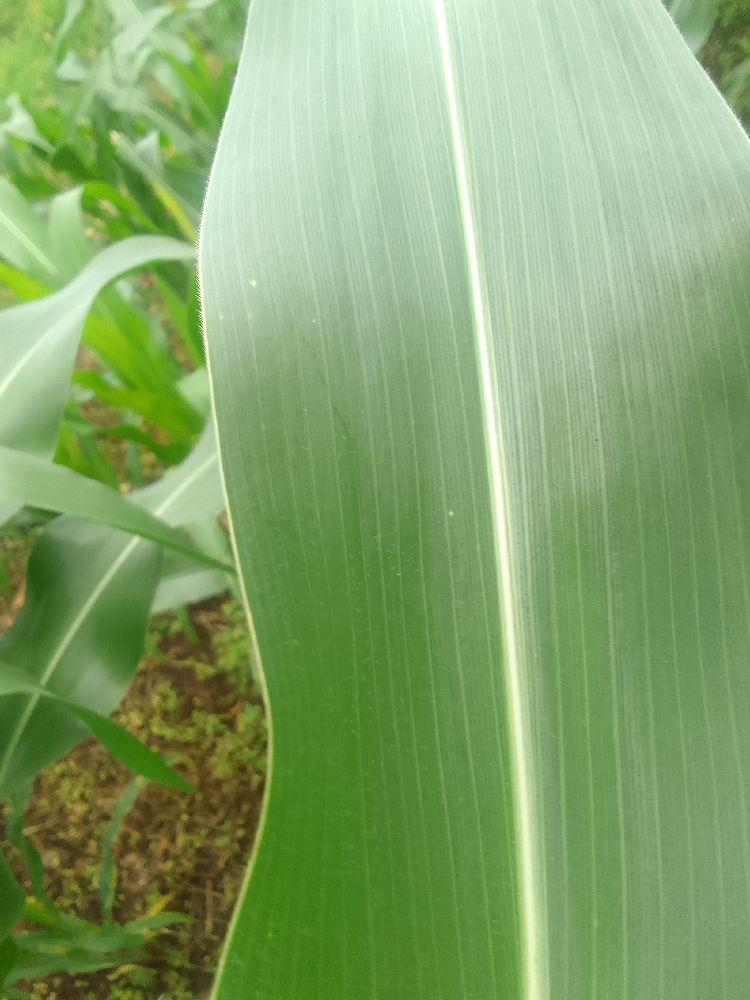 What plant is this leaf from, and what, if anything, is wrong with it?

maize, healthy
